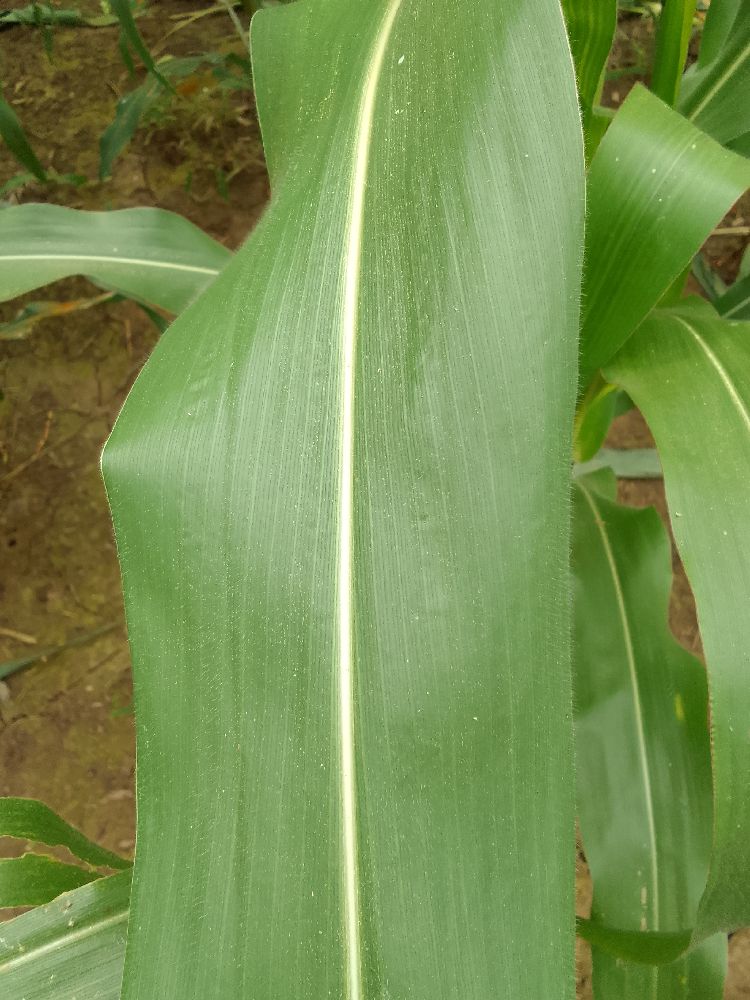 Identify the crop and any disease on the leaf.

maize, healthy
